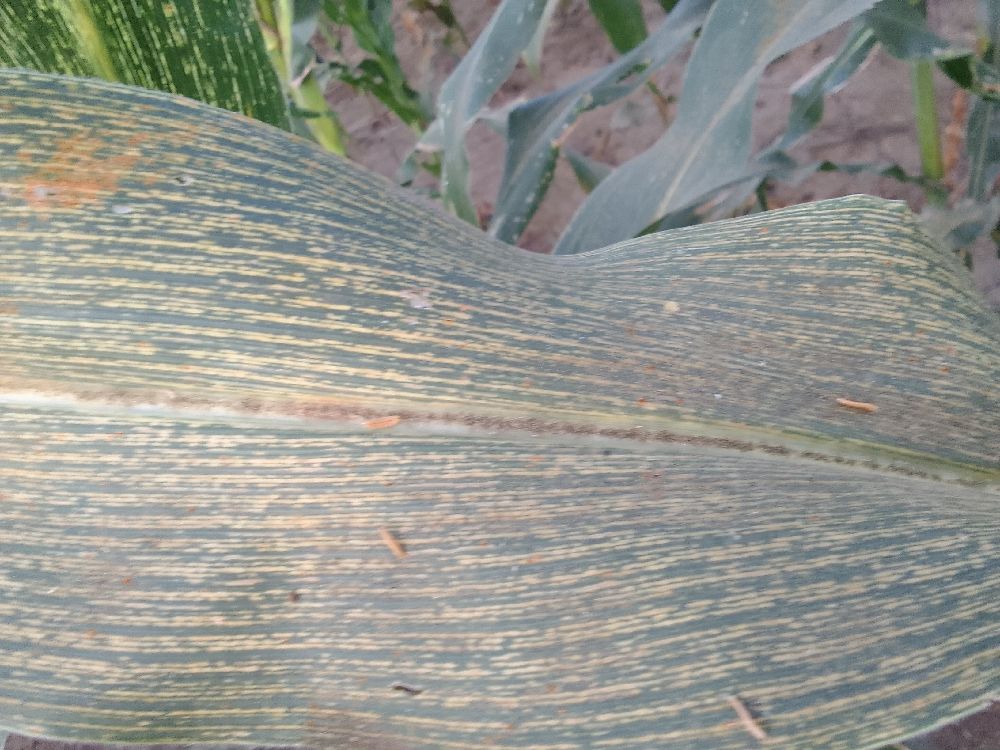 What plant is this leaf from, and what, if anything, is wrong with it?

maize, maize streak virus
